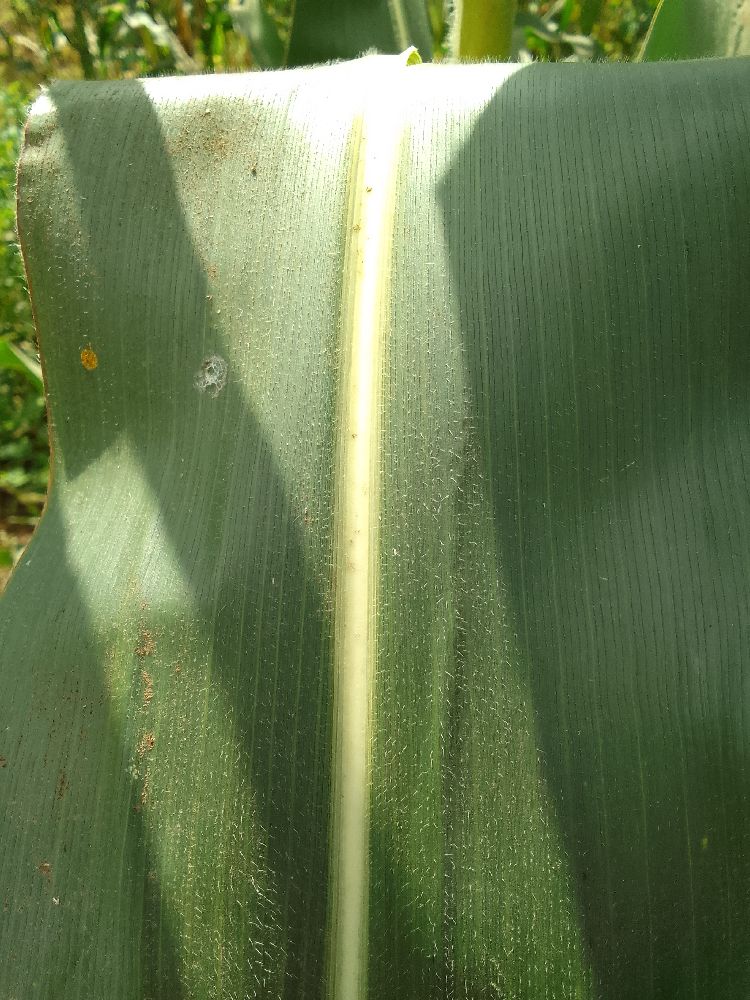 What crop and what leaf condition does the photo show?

maize, healthy
